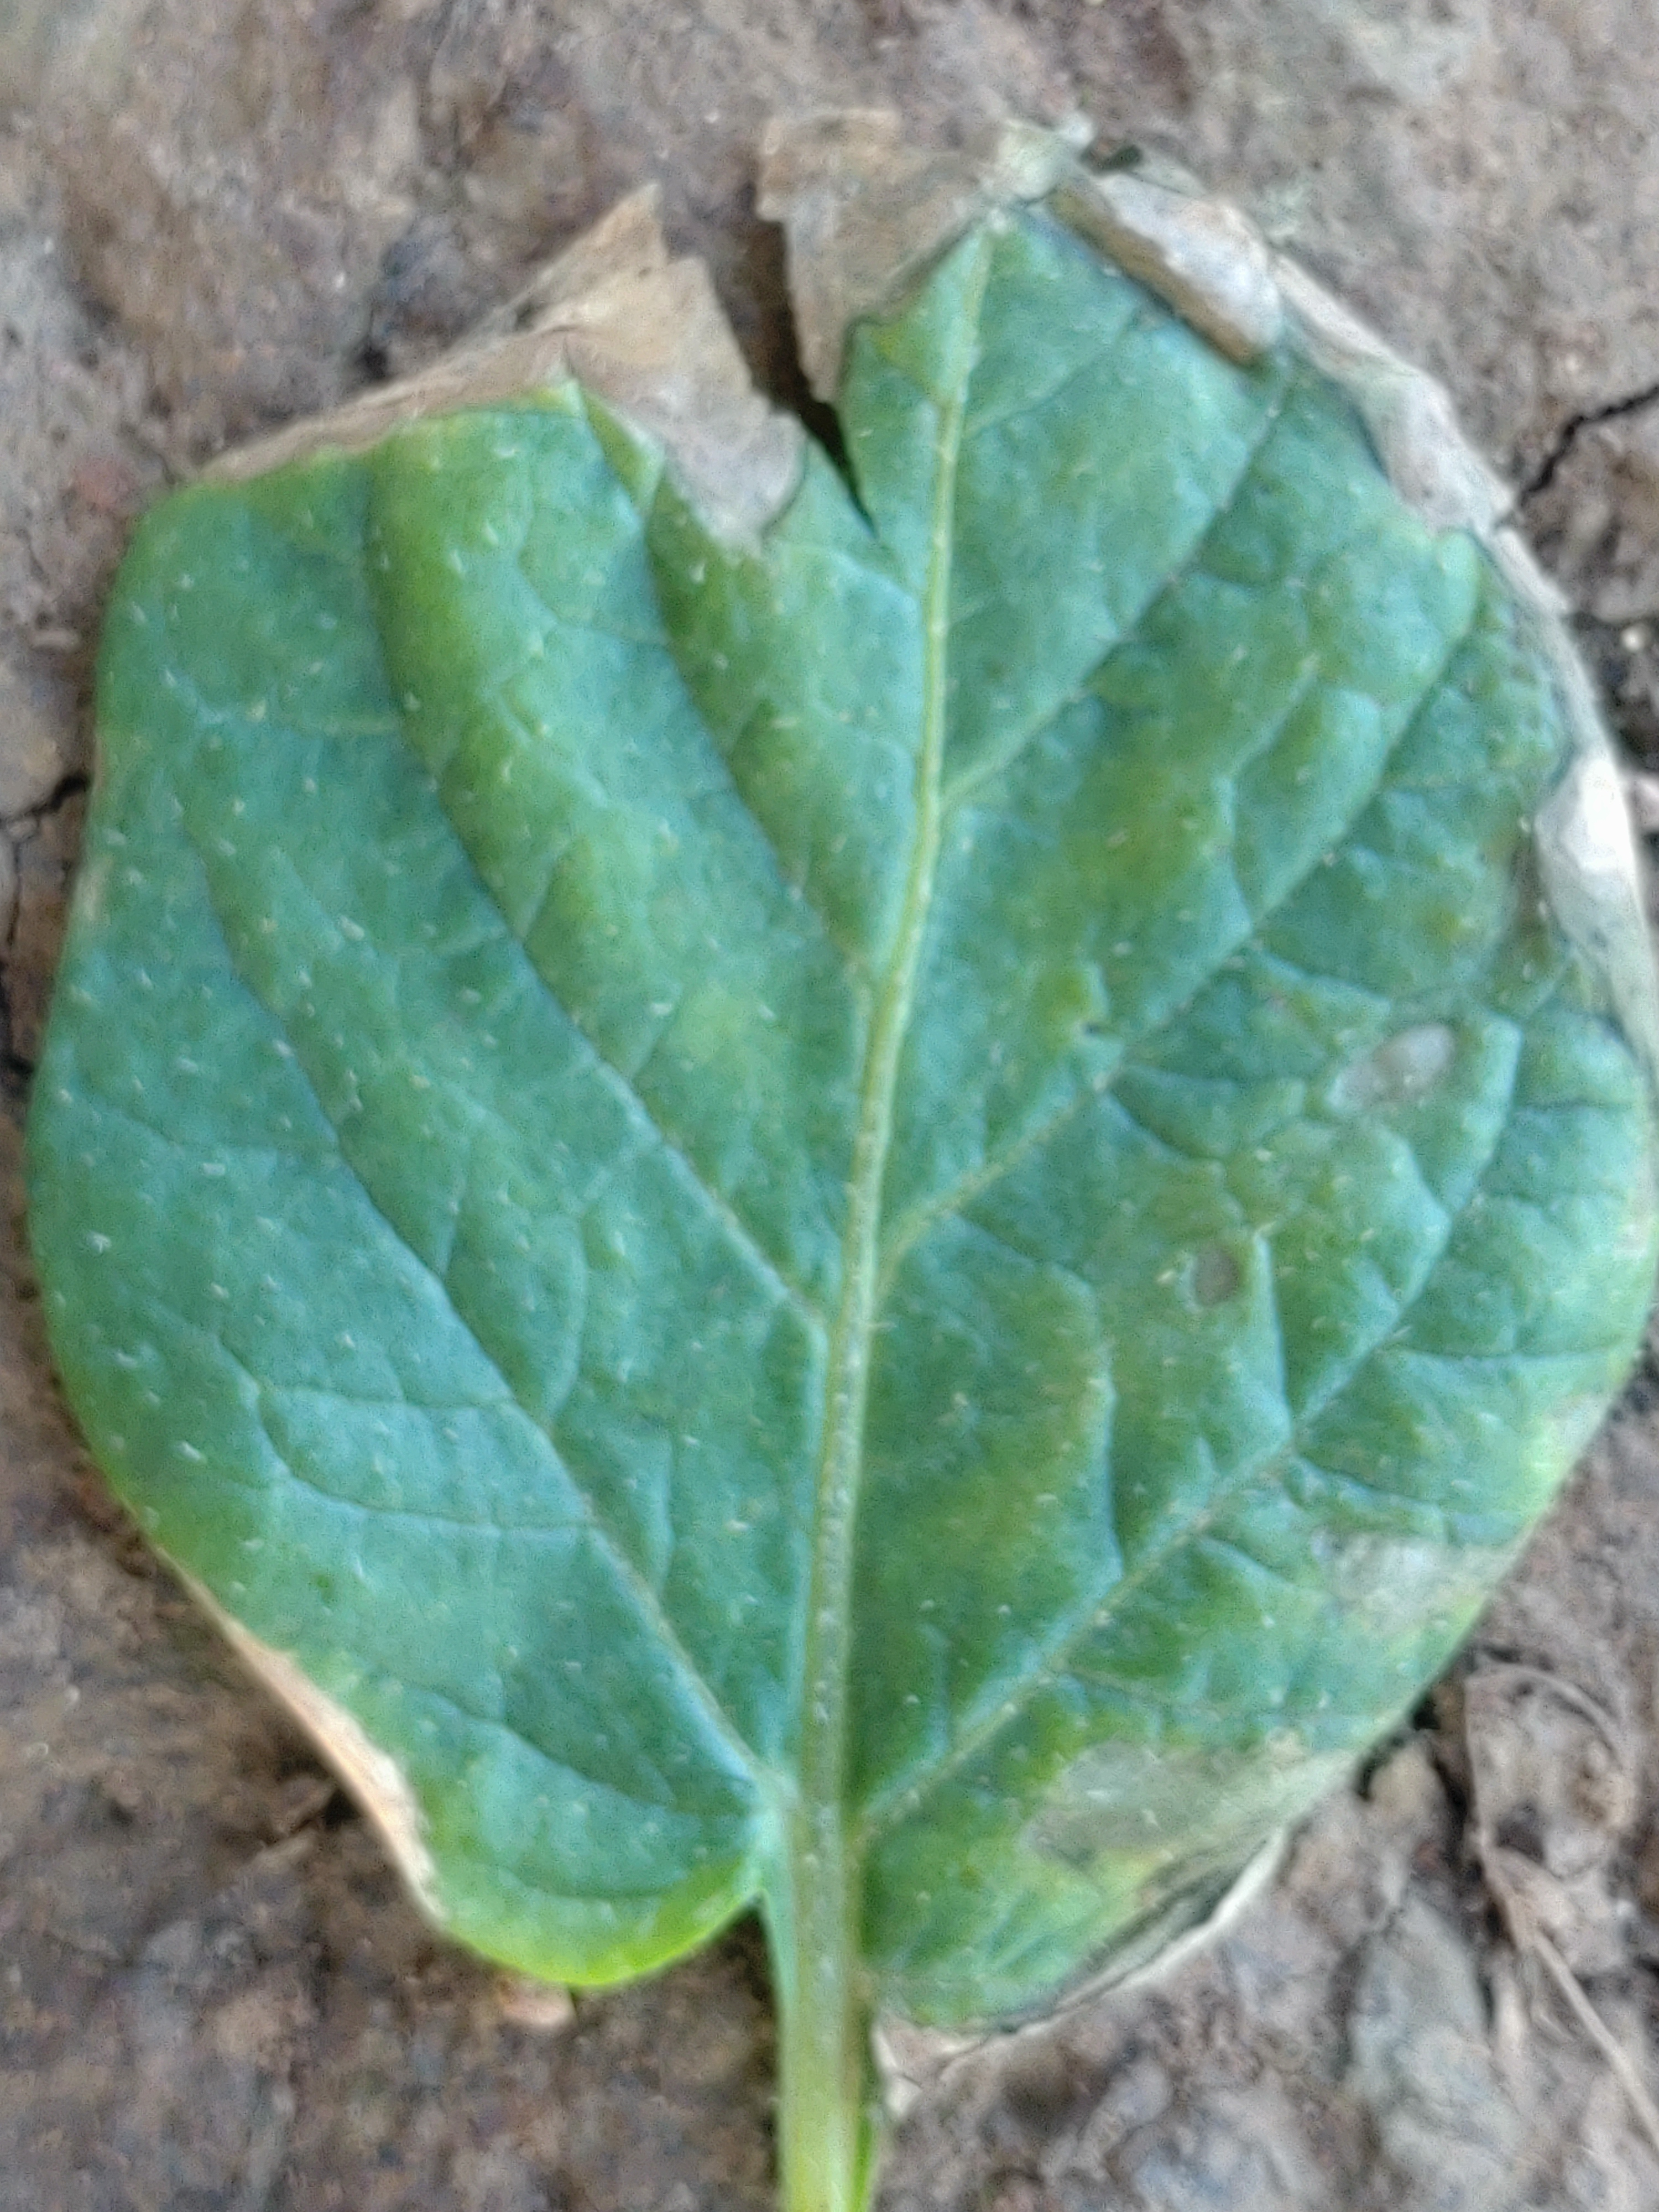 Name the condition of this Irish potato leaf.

early blight
